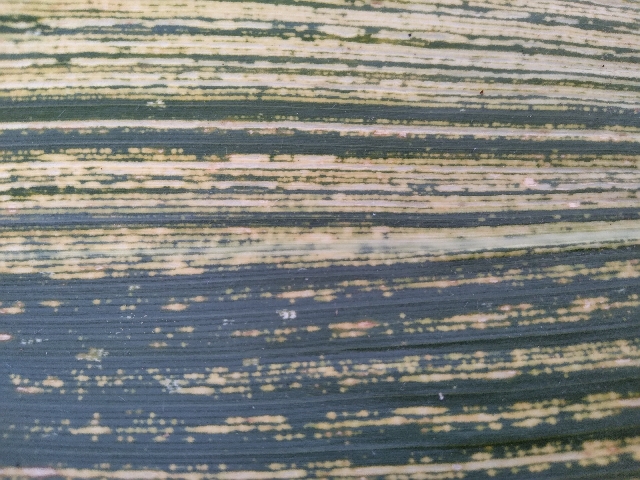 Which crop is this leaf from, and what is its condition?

maize, maize streak virus
